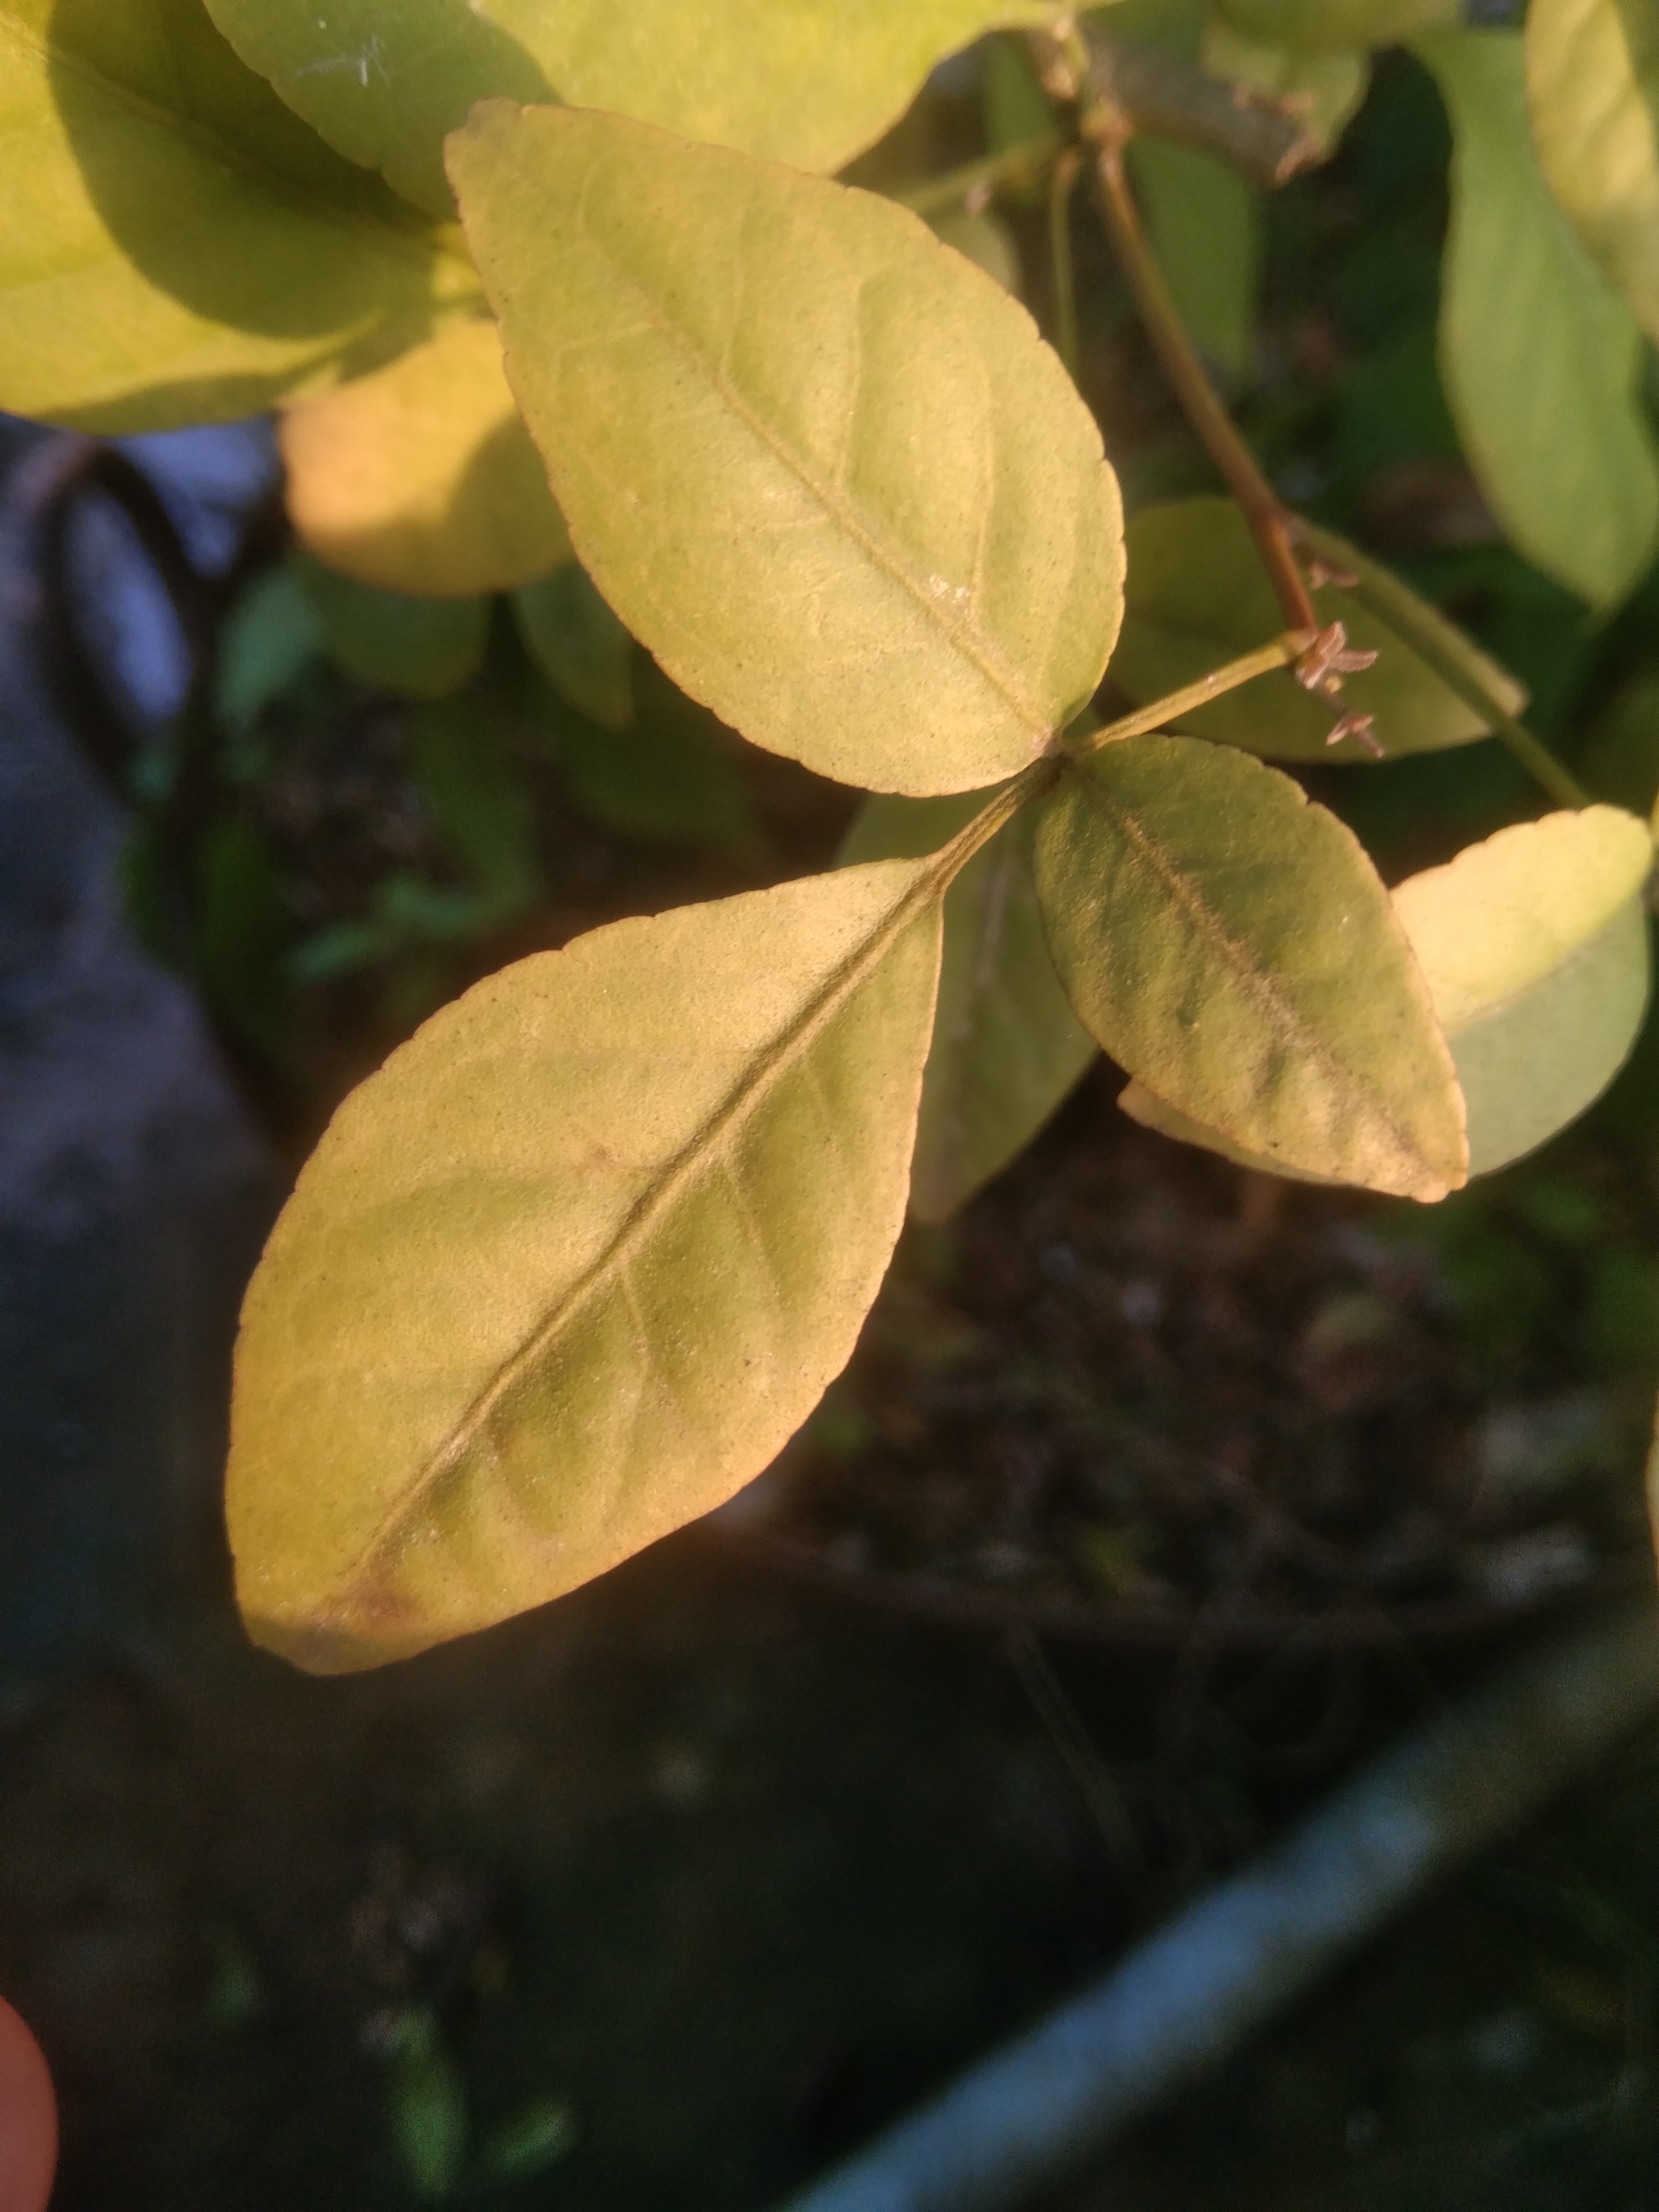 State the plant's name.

wood apple
